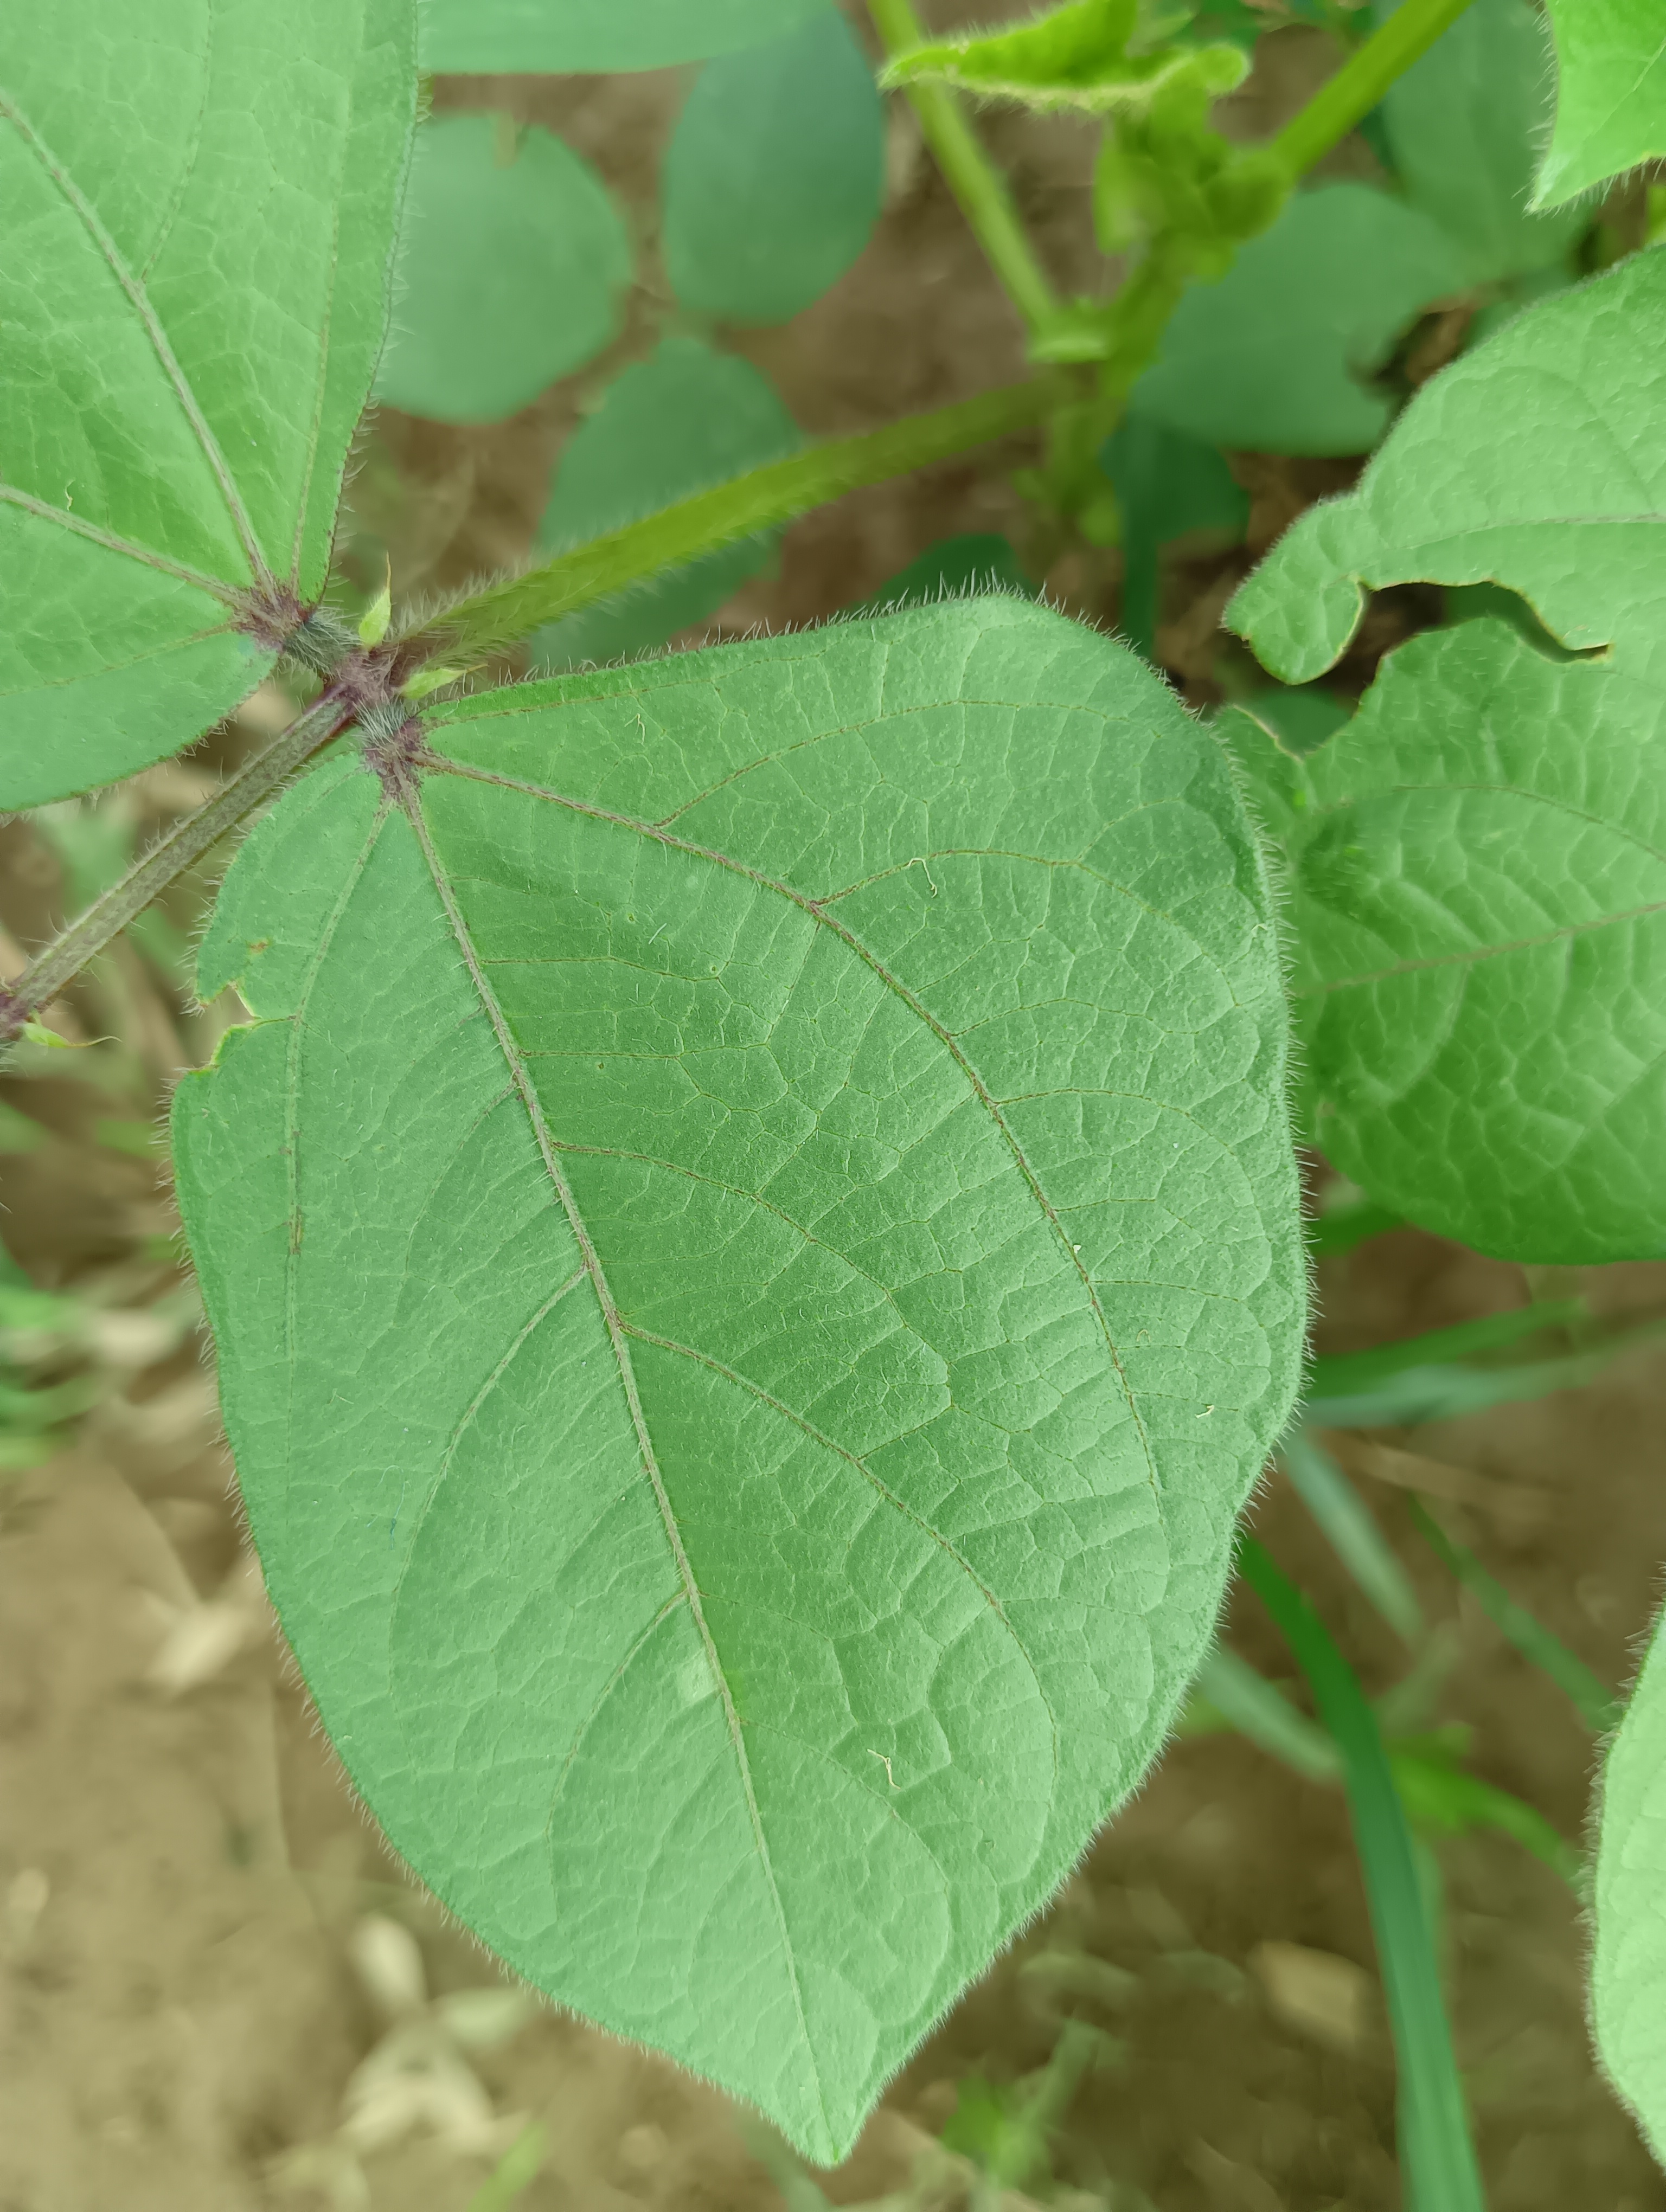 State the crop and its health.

mungbean, healthy
